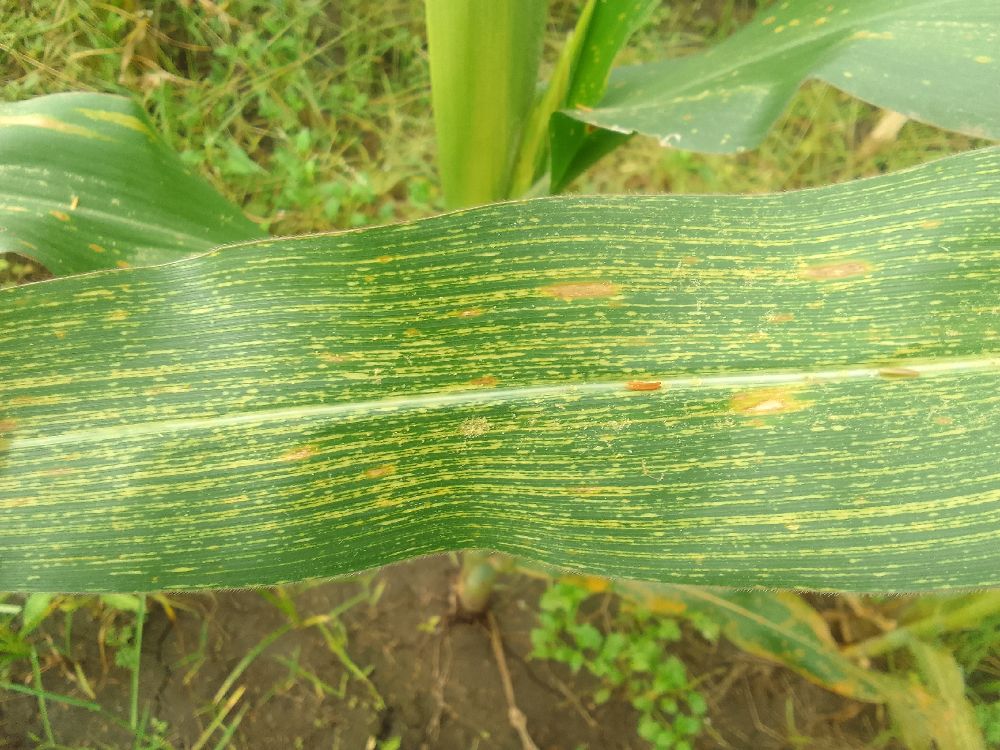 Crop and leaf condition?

maize, maize streak virus
